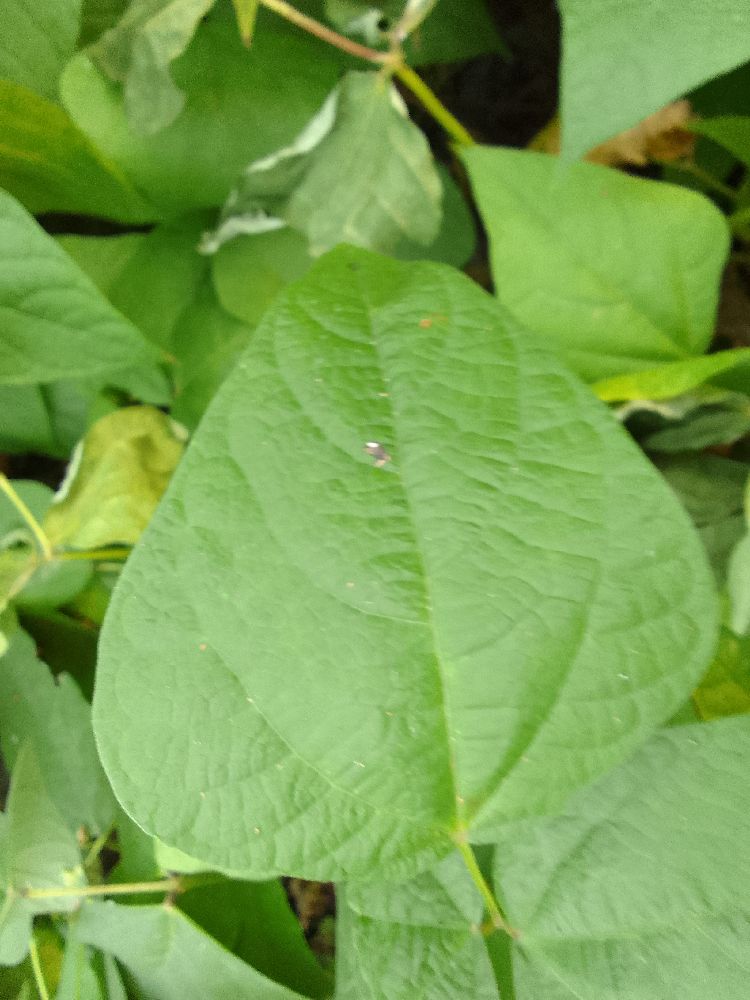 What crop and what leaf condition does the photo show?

common bean, healthy
